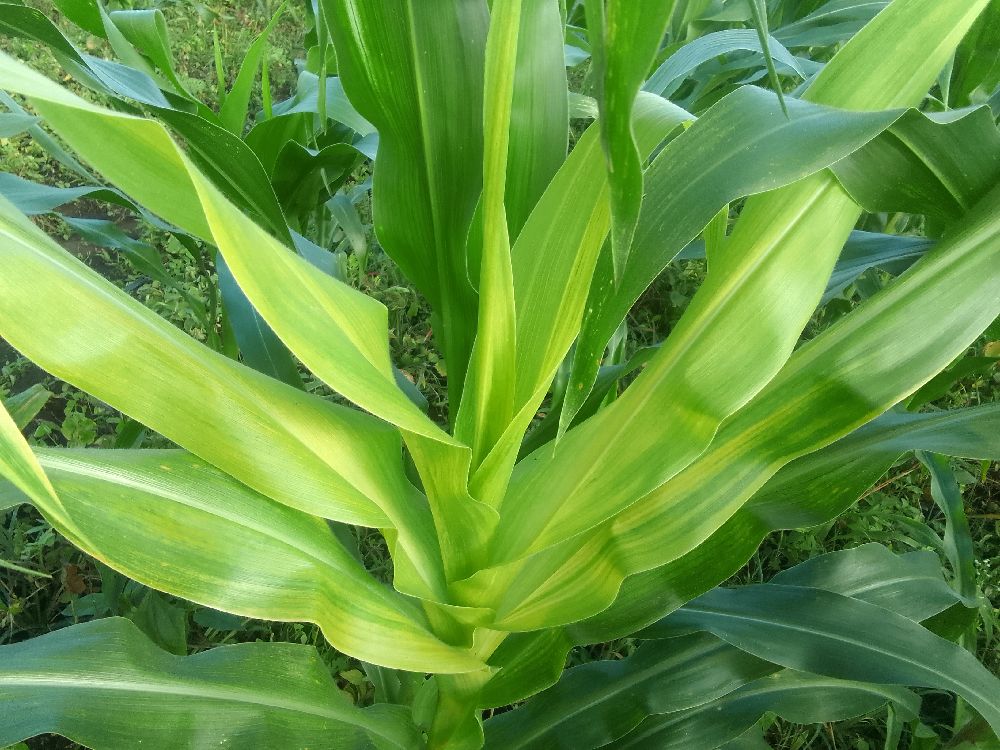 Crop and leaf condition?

maize, maize lethal necrosis
